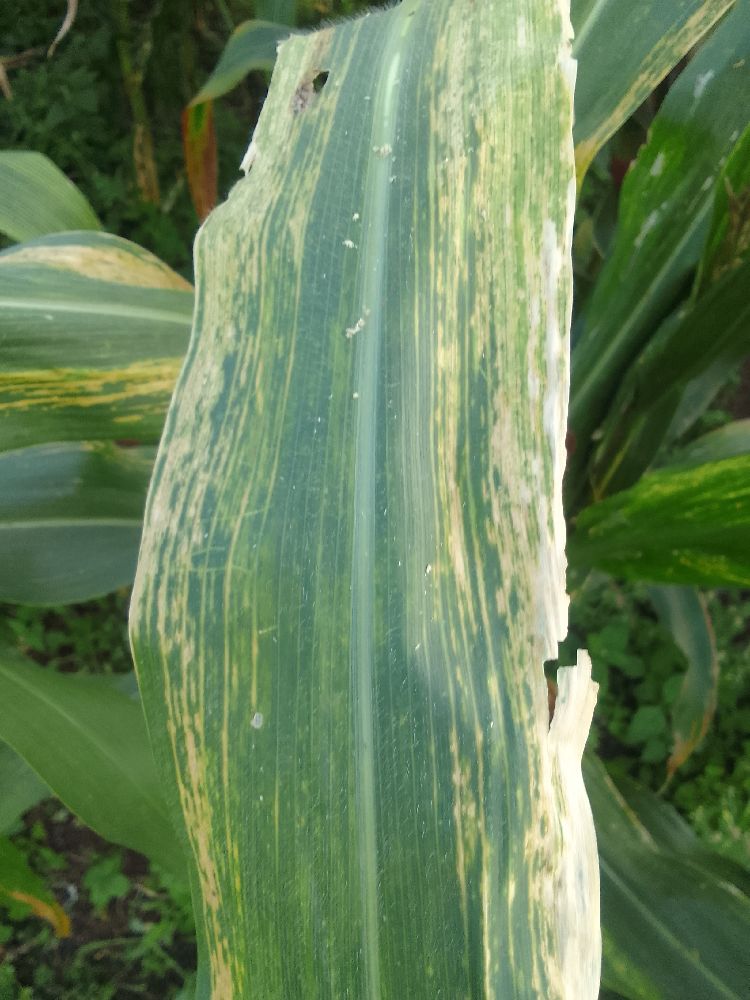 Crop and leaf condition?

maize, maize lethal necrosis
